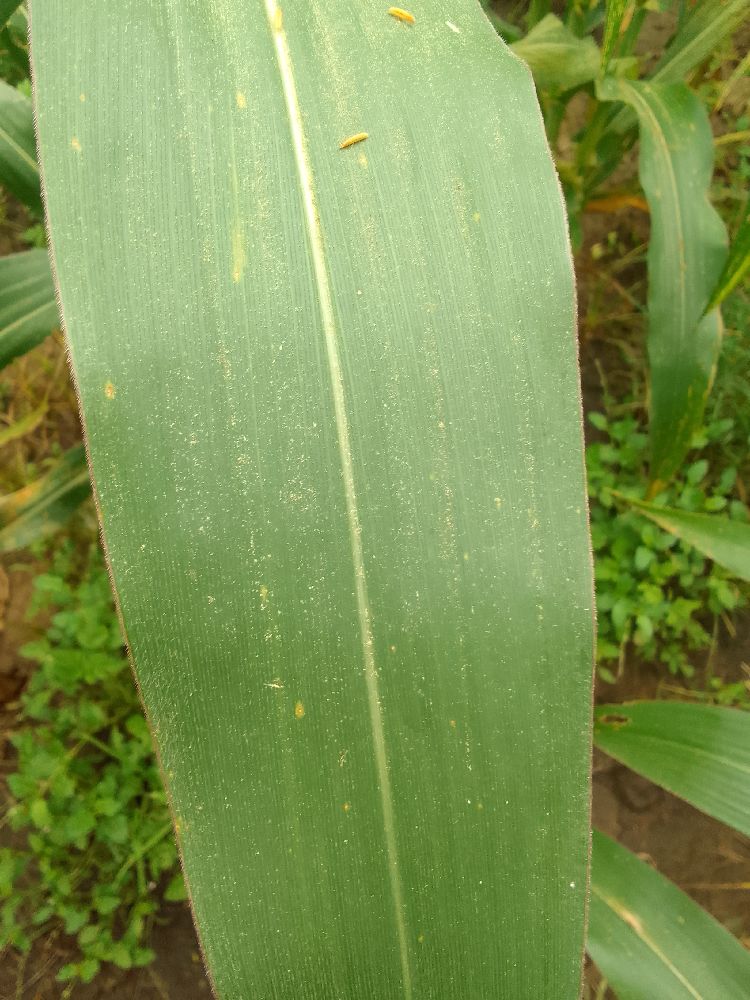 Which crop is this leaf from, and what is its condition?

maize, healthy
